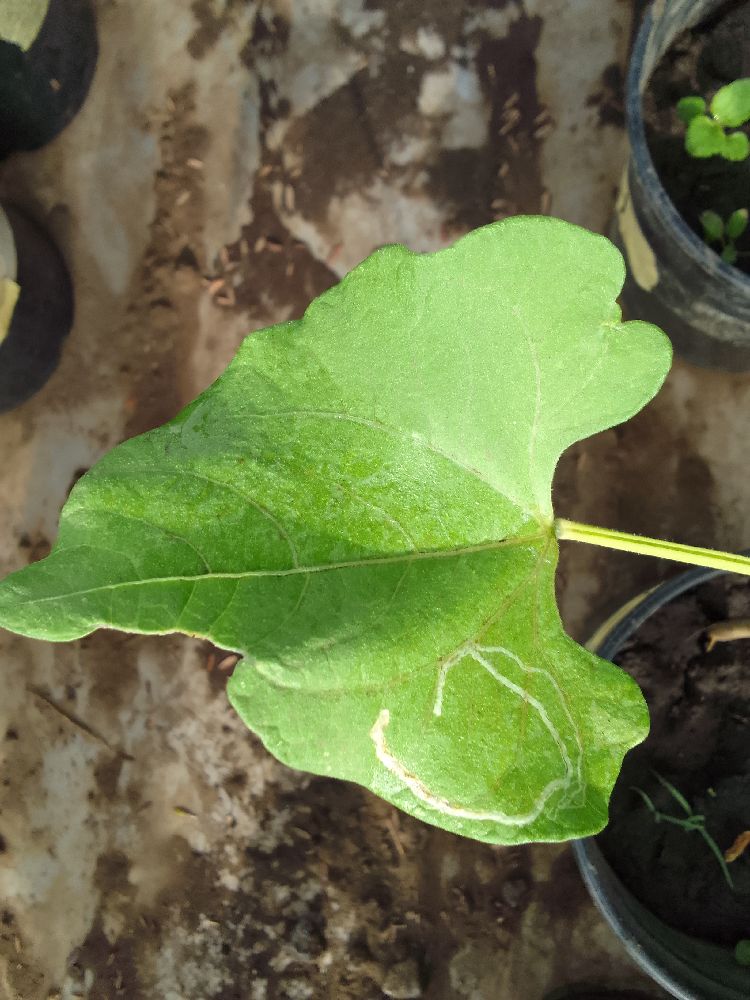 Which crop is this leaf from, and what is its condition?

common bean, healthy
